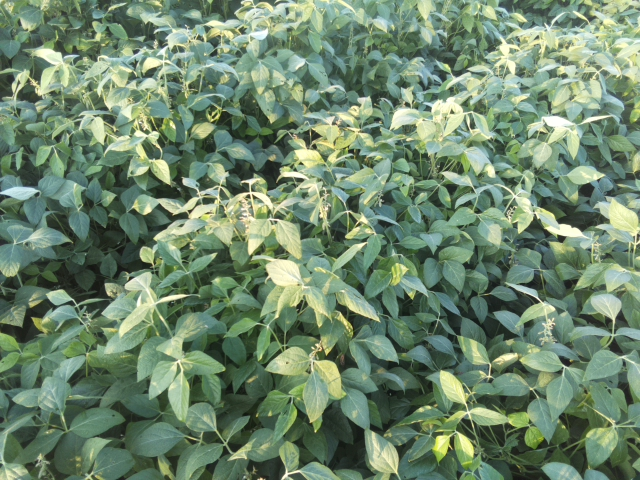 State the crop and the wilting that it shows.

soybean, leaves with no wilting
